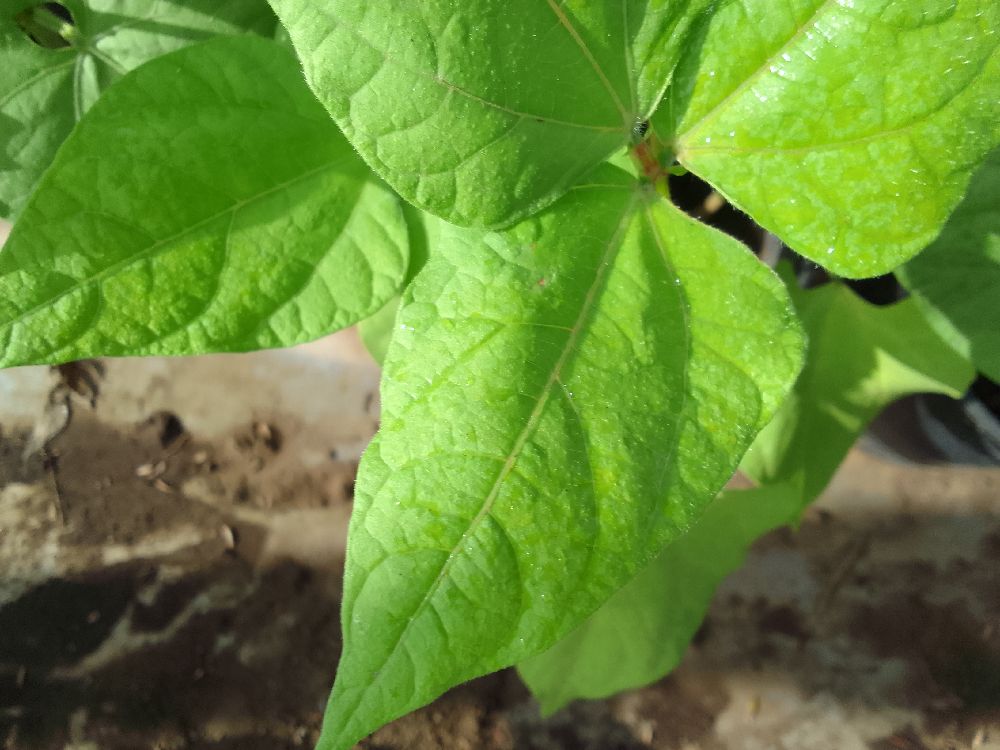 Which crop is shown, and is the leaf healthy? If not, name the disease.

common bean, healthy
